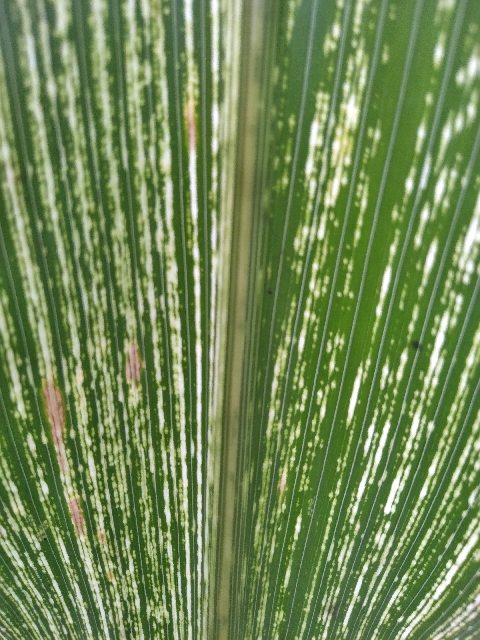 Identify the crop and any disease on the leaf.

maize, maize streak virus
